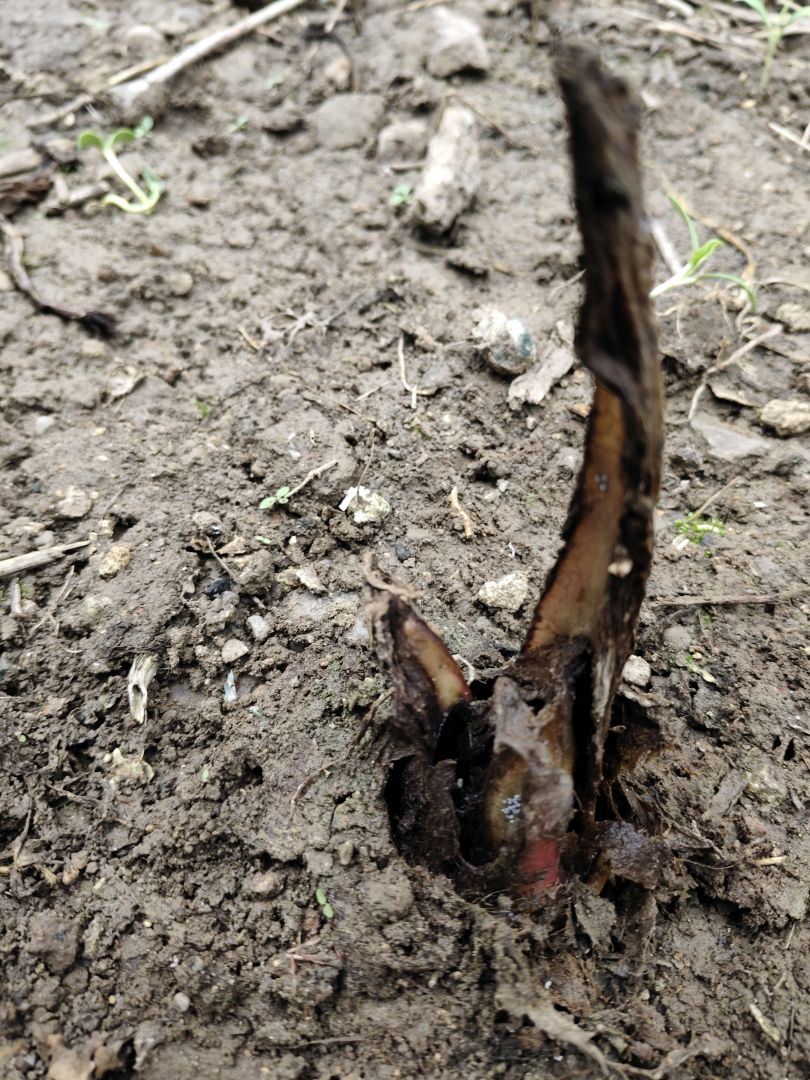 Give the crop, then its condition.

taro, root rot
